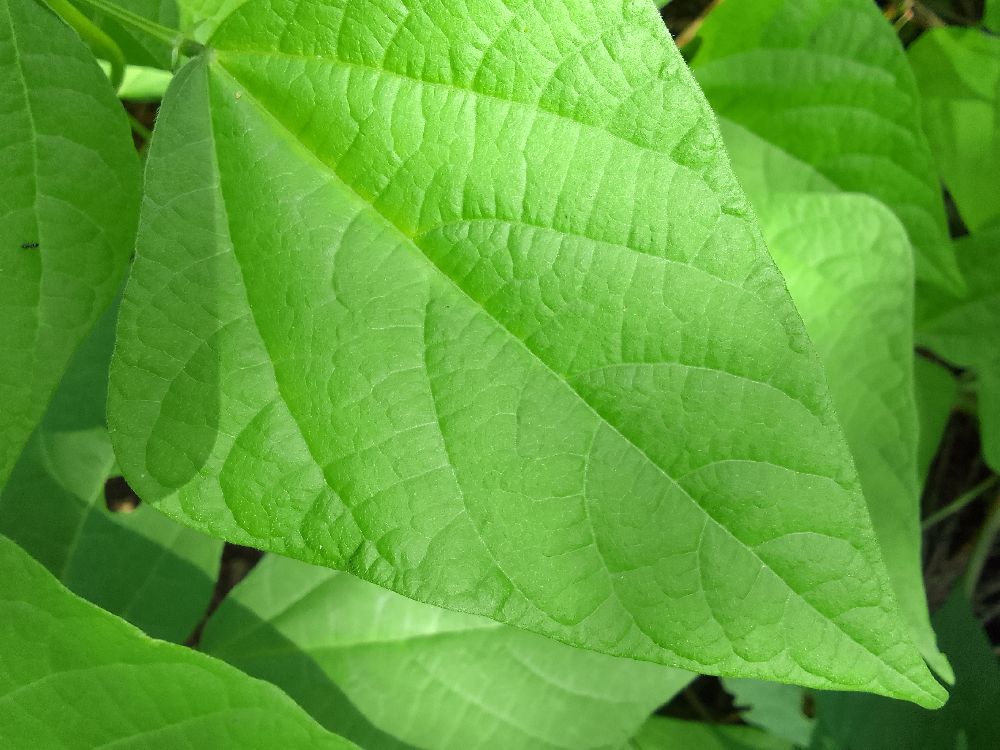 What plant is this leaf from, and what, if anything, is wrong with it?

common bean, healthy
